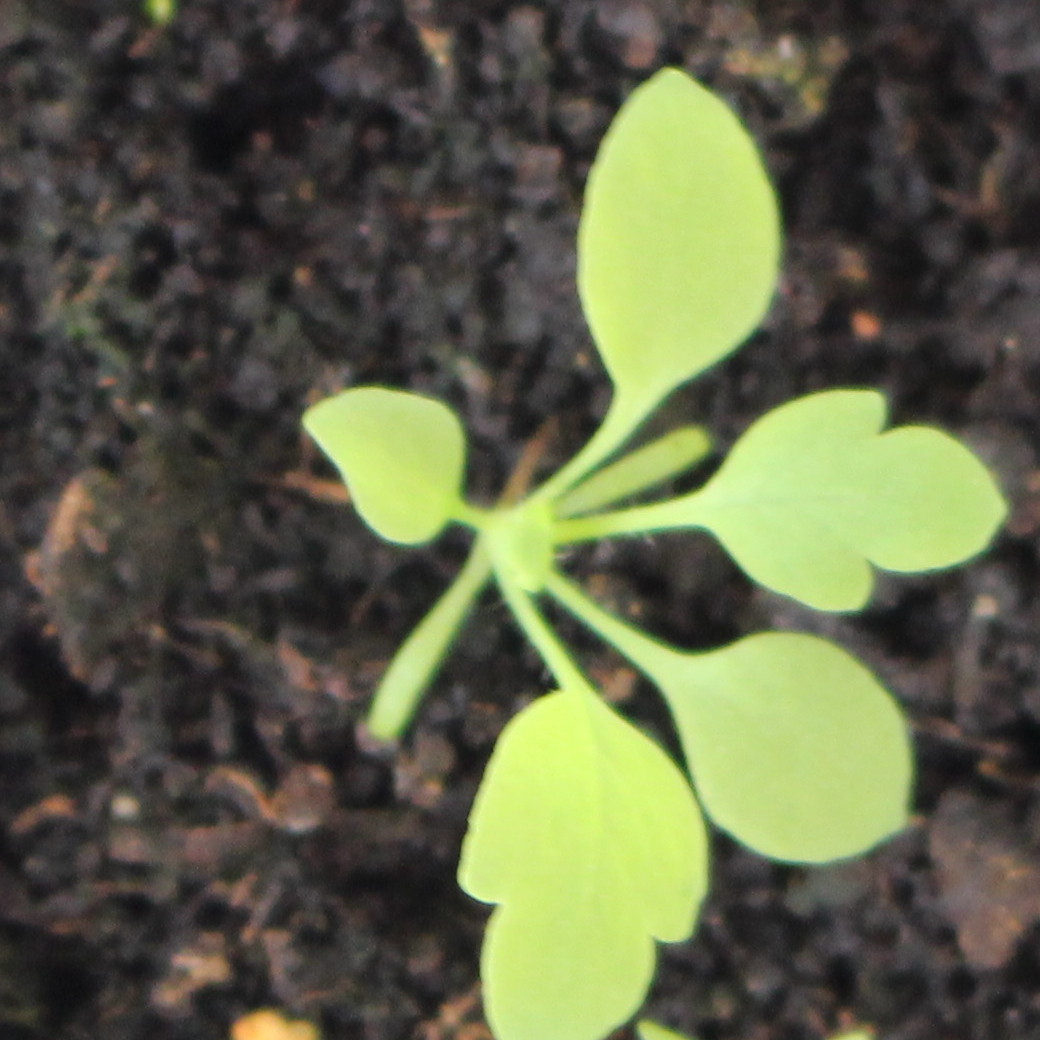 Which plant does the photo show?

Papaver rhoeas
